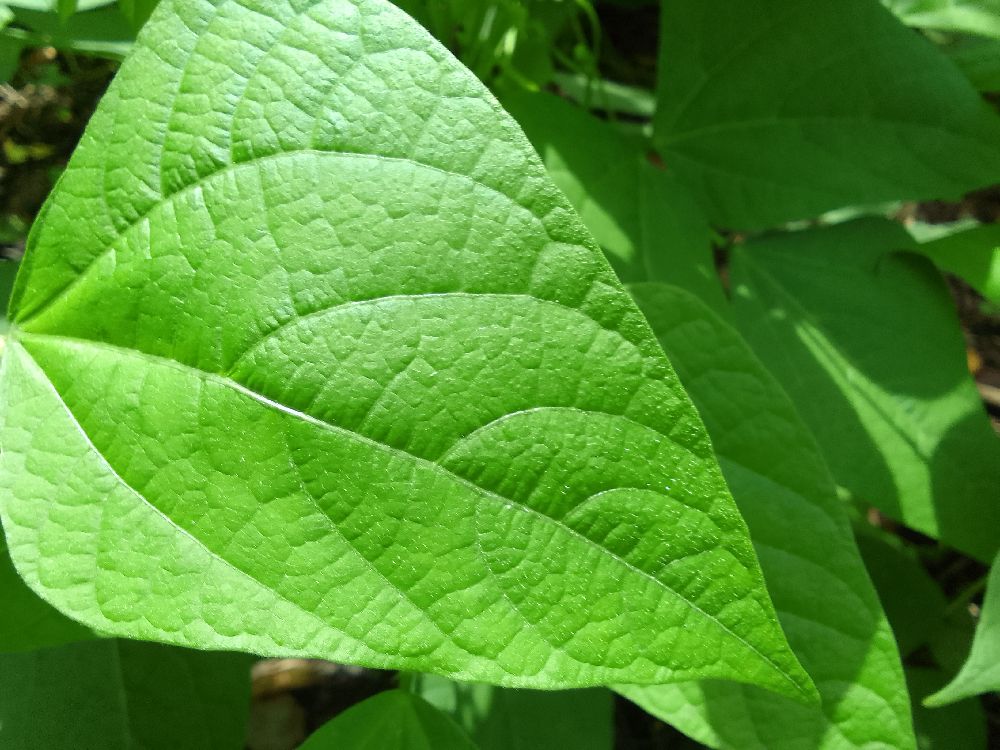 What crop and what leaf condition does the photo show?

common bean, healthy
